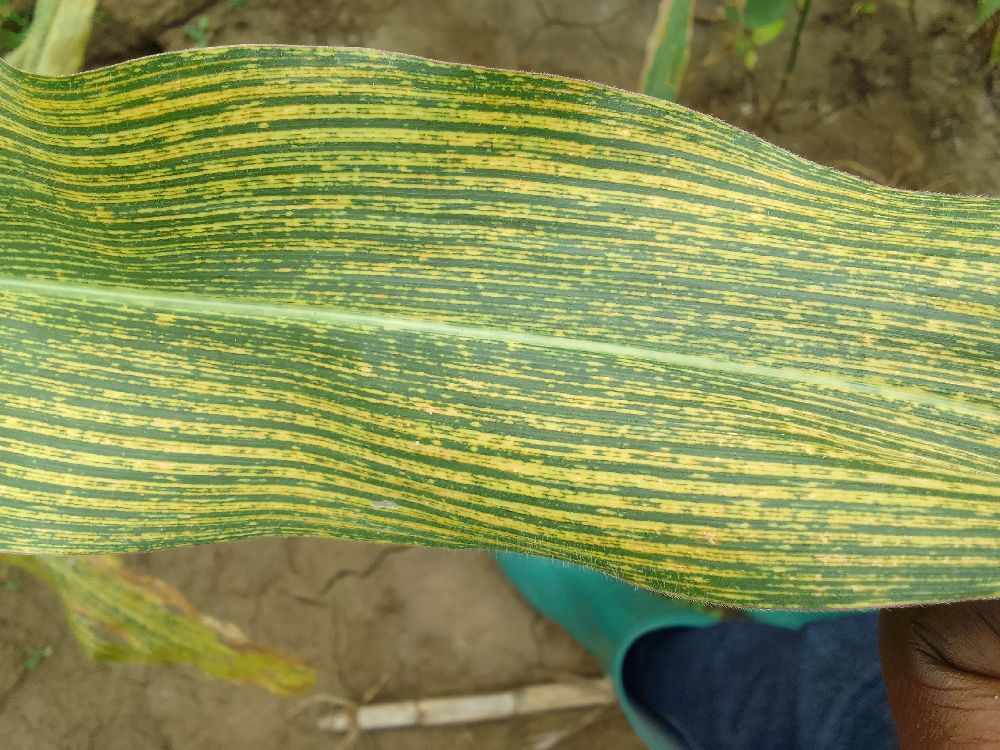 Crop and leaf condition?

maize, maize streak virus
